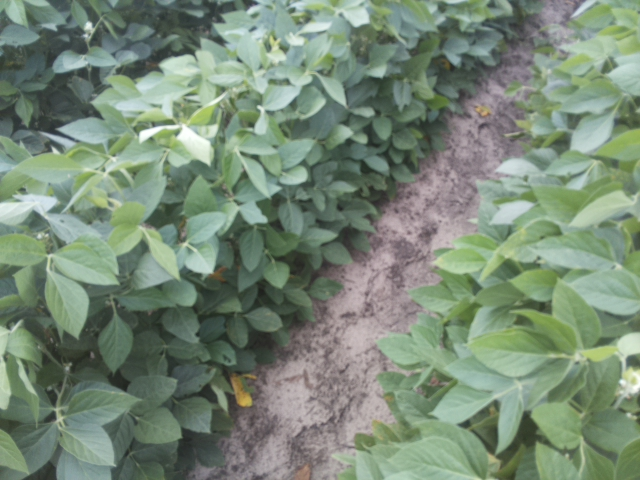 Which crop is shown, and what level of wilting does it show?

soybean, leaves with no wilting
